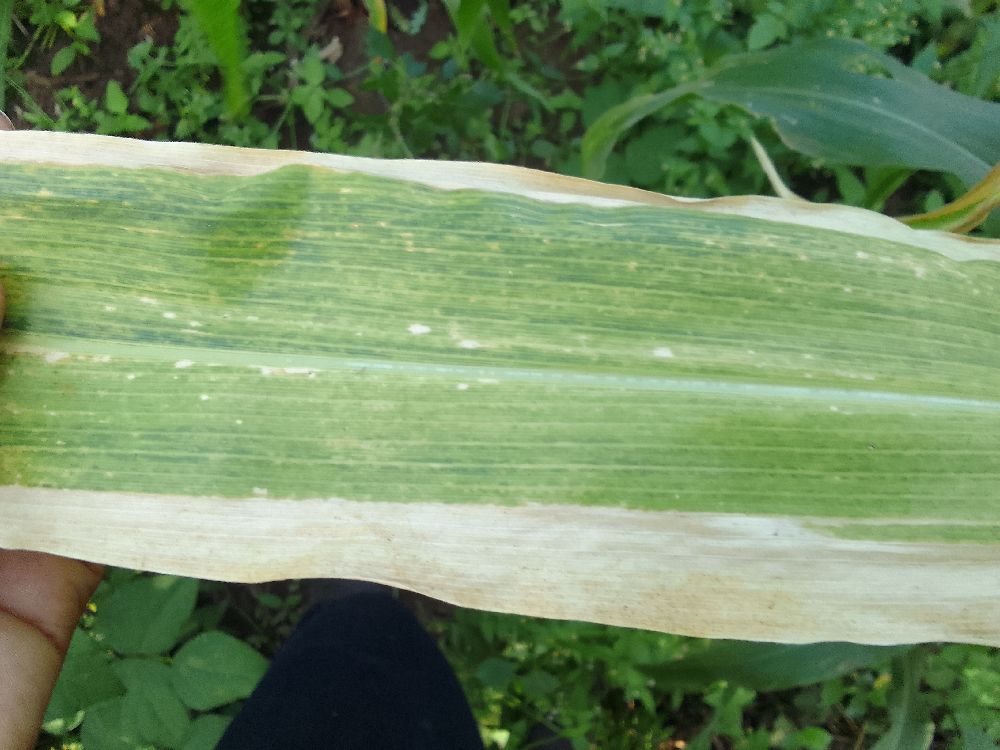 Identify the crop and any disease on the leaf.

maize, maize lethal necrosis
